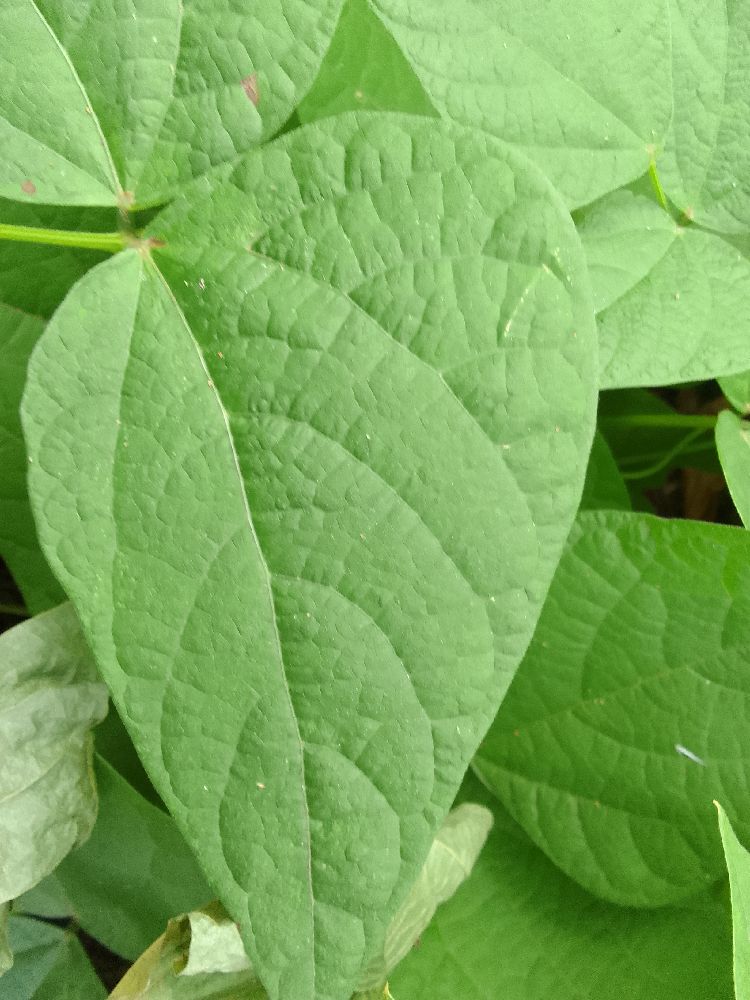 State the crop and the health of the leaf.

common bean, healthy
